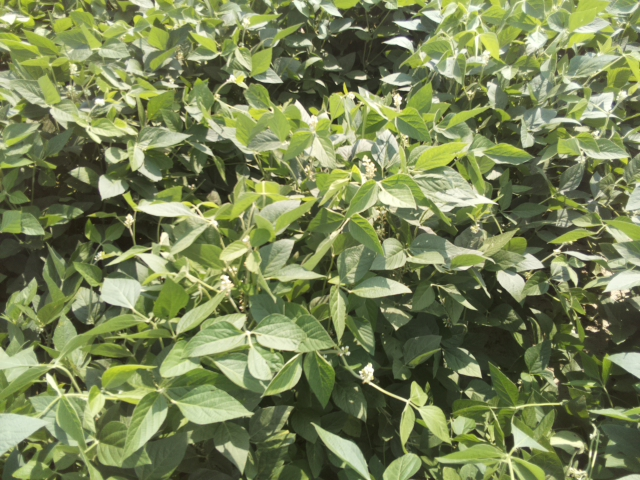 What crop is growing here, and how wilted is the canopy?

soybean, leaves with no wilting
